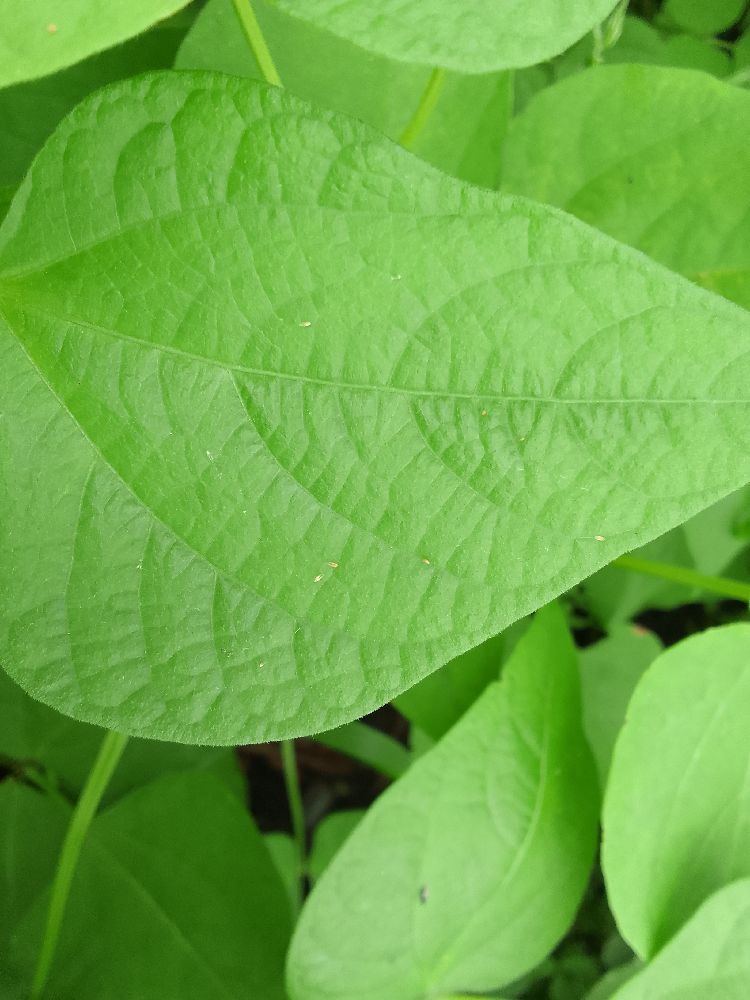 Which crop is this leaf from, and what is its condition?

common bean, healthy
